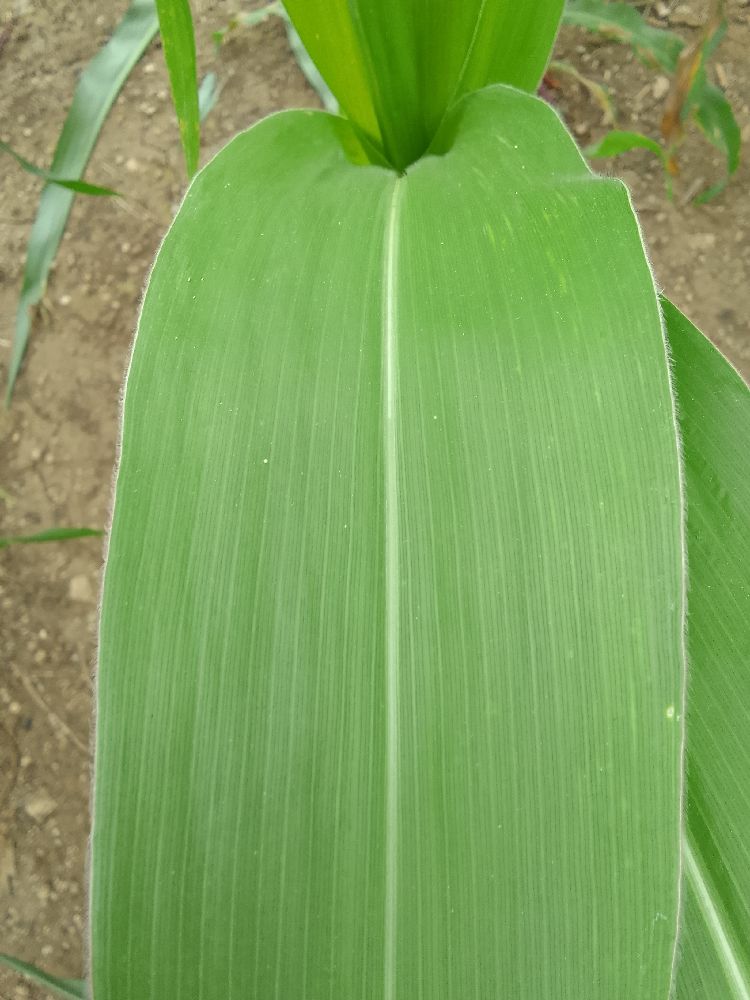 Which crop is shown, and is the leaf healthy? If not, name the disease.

maize, healthy
